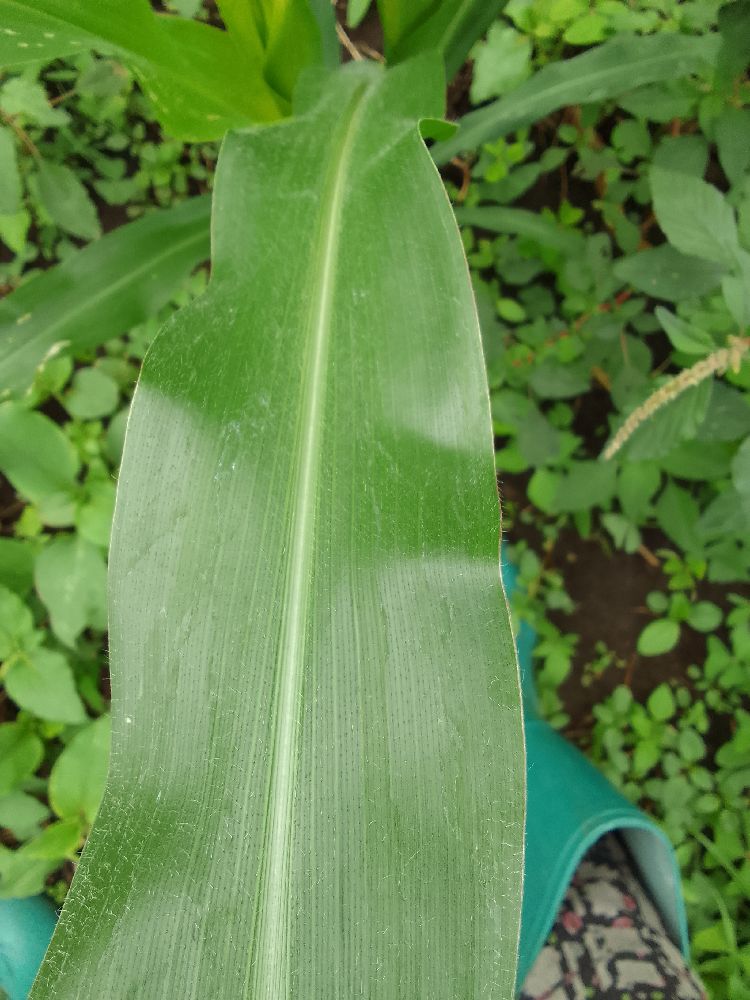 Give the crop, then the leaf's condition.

maize, healthy
